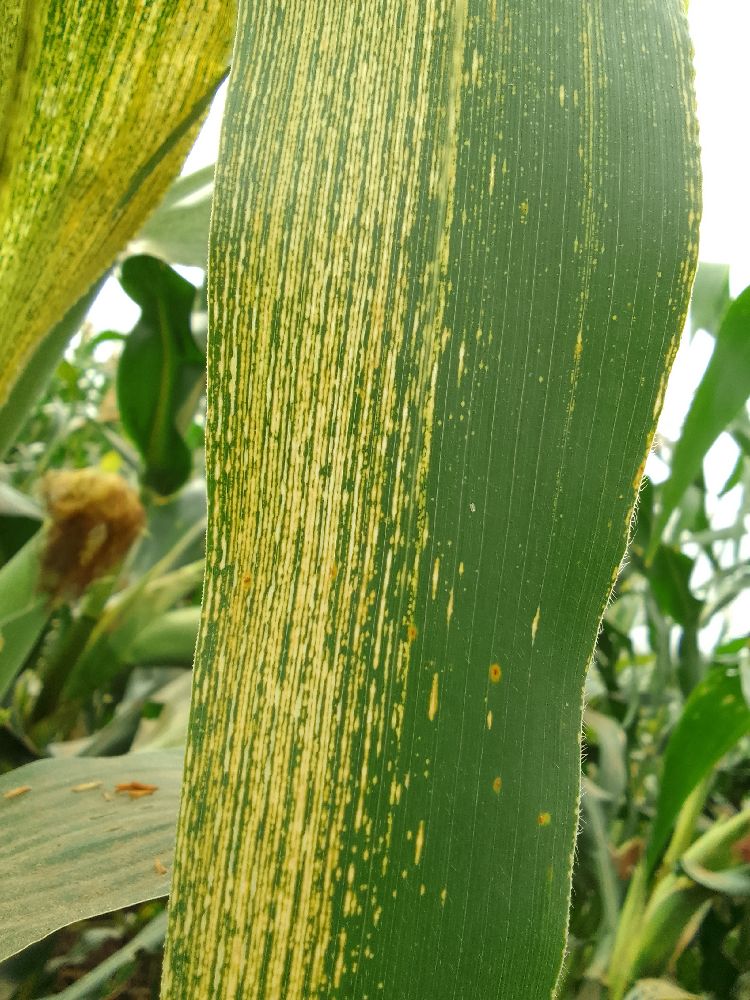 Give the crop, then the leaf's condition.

maize, maize streak virus
